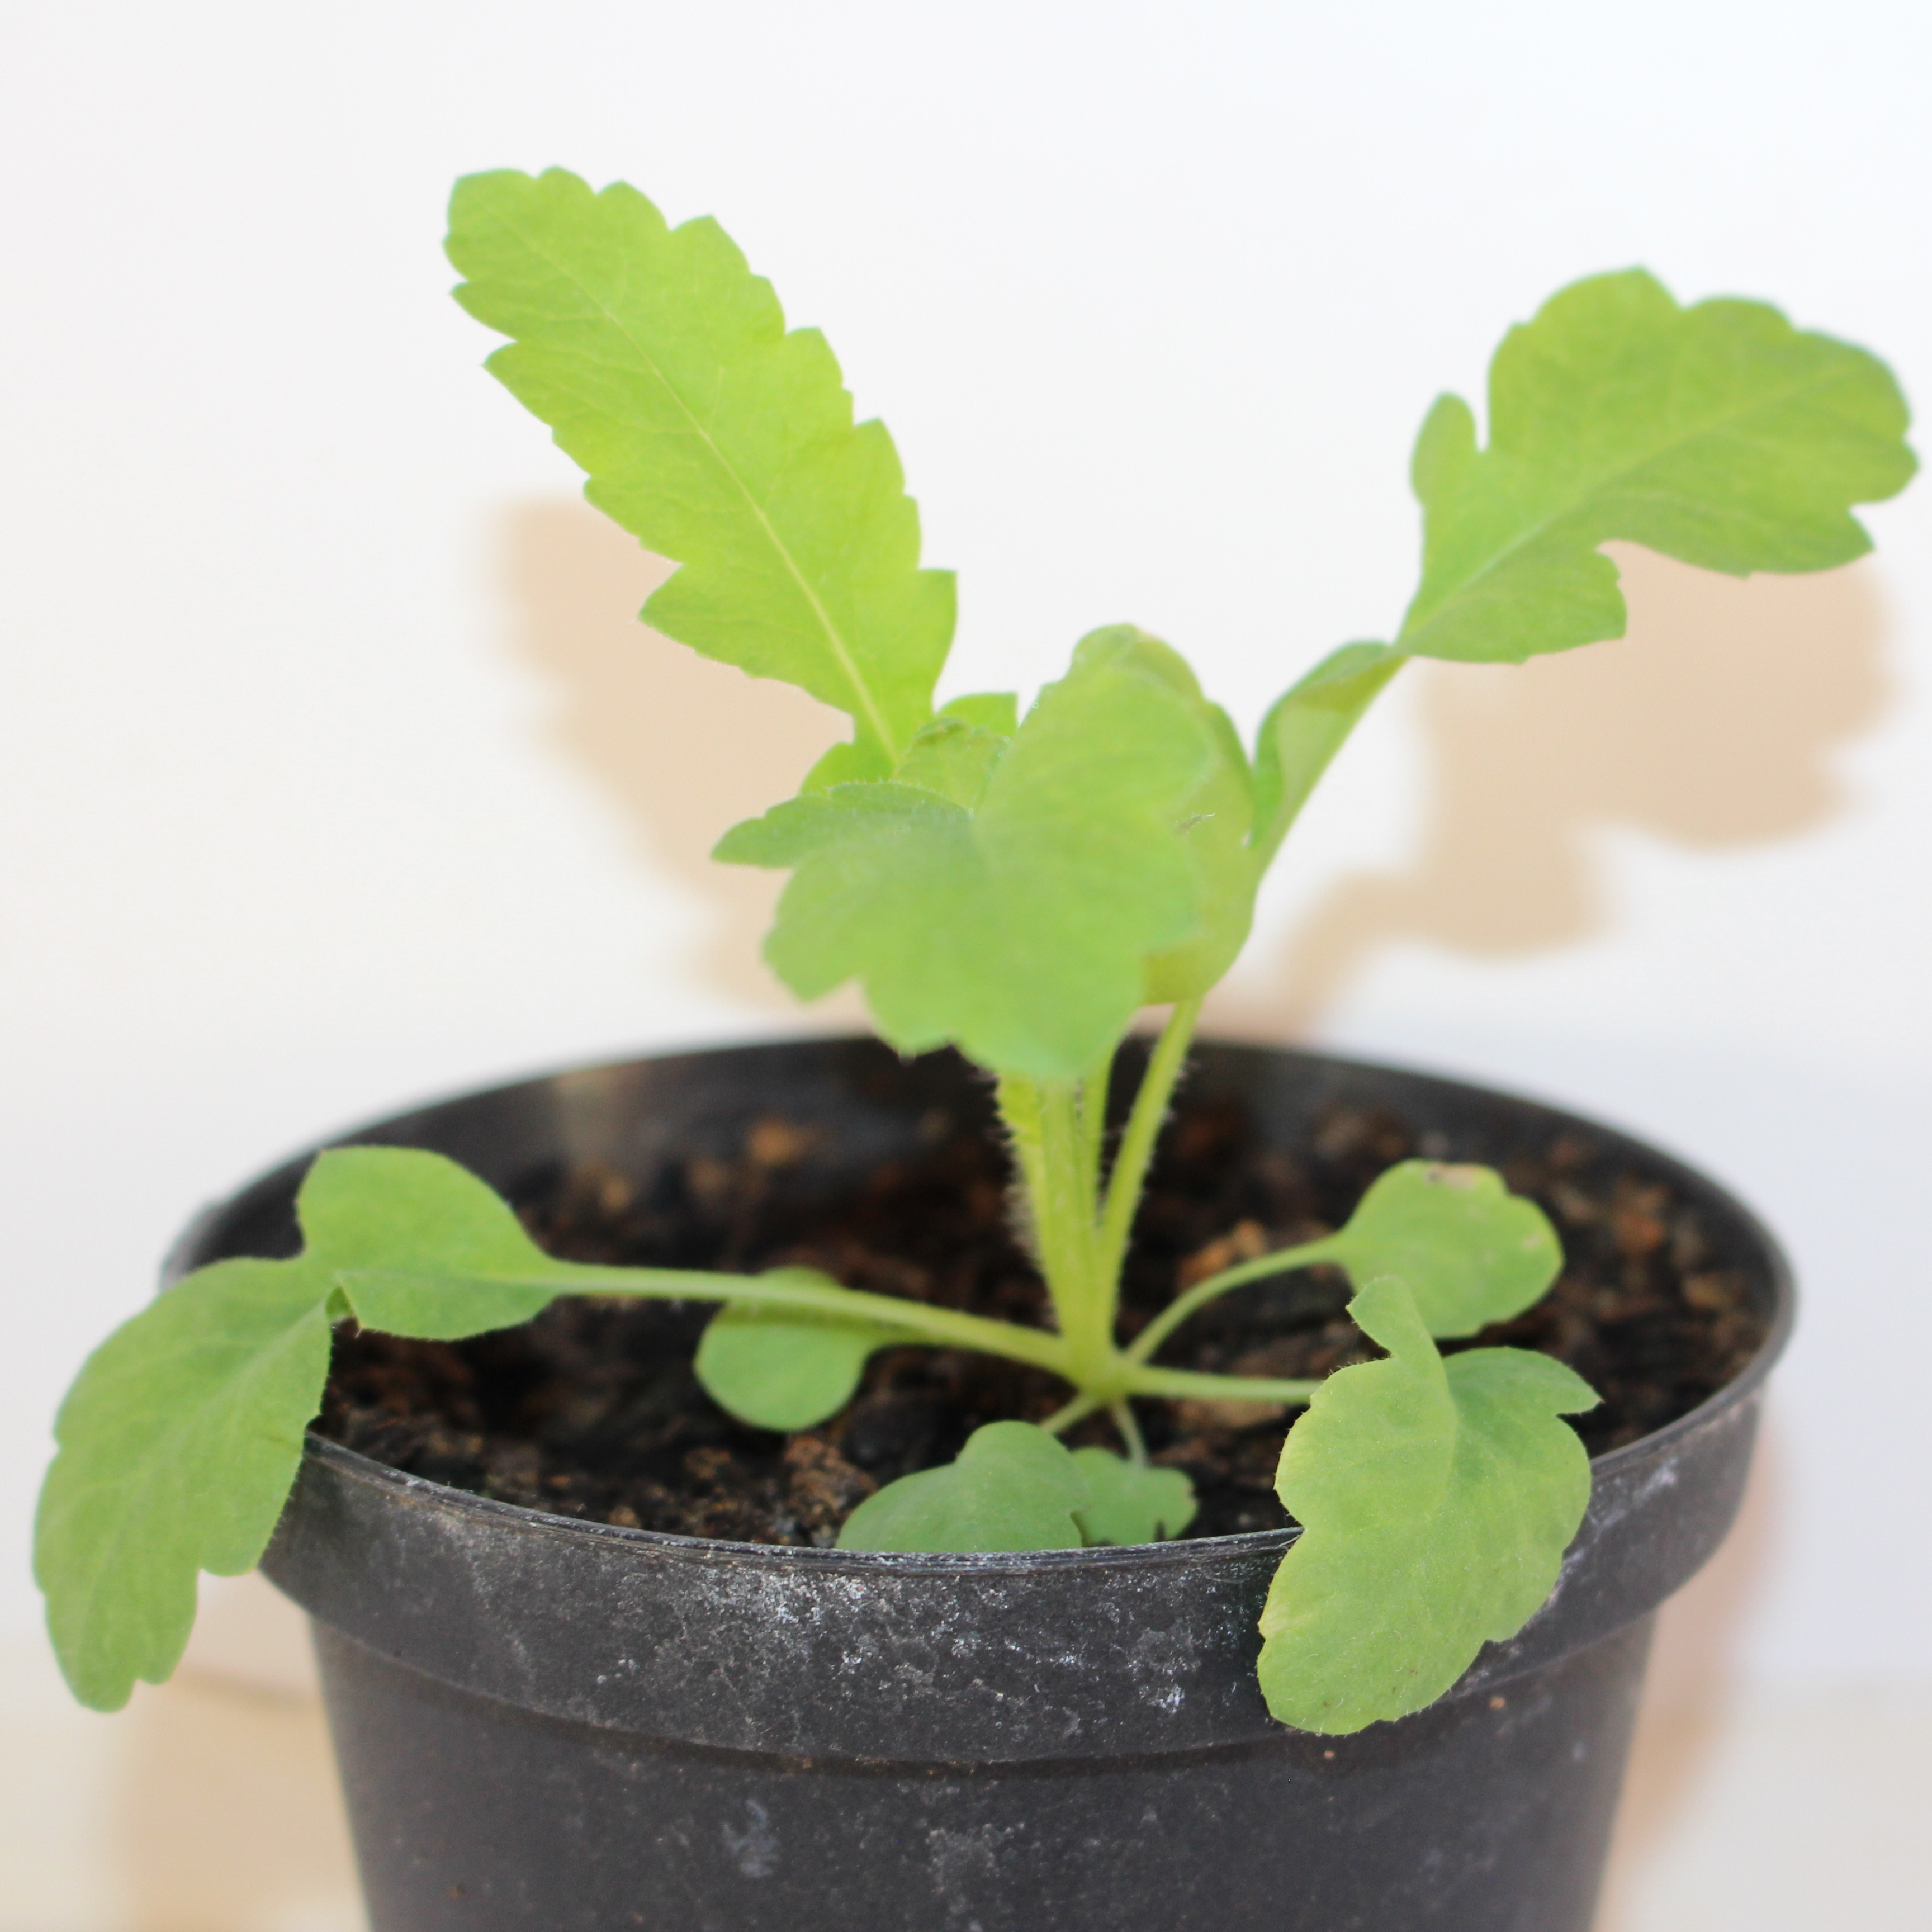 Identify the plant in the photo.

Papaver rhoeas
